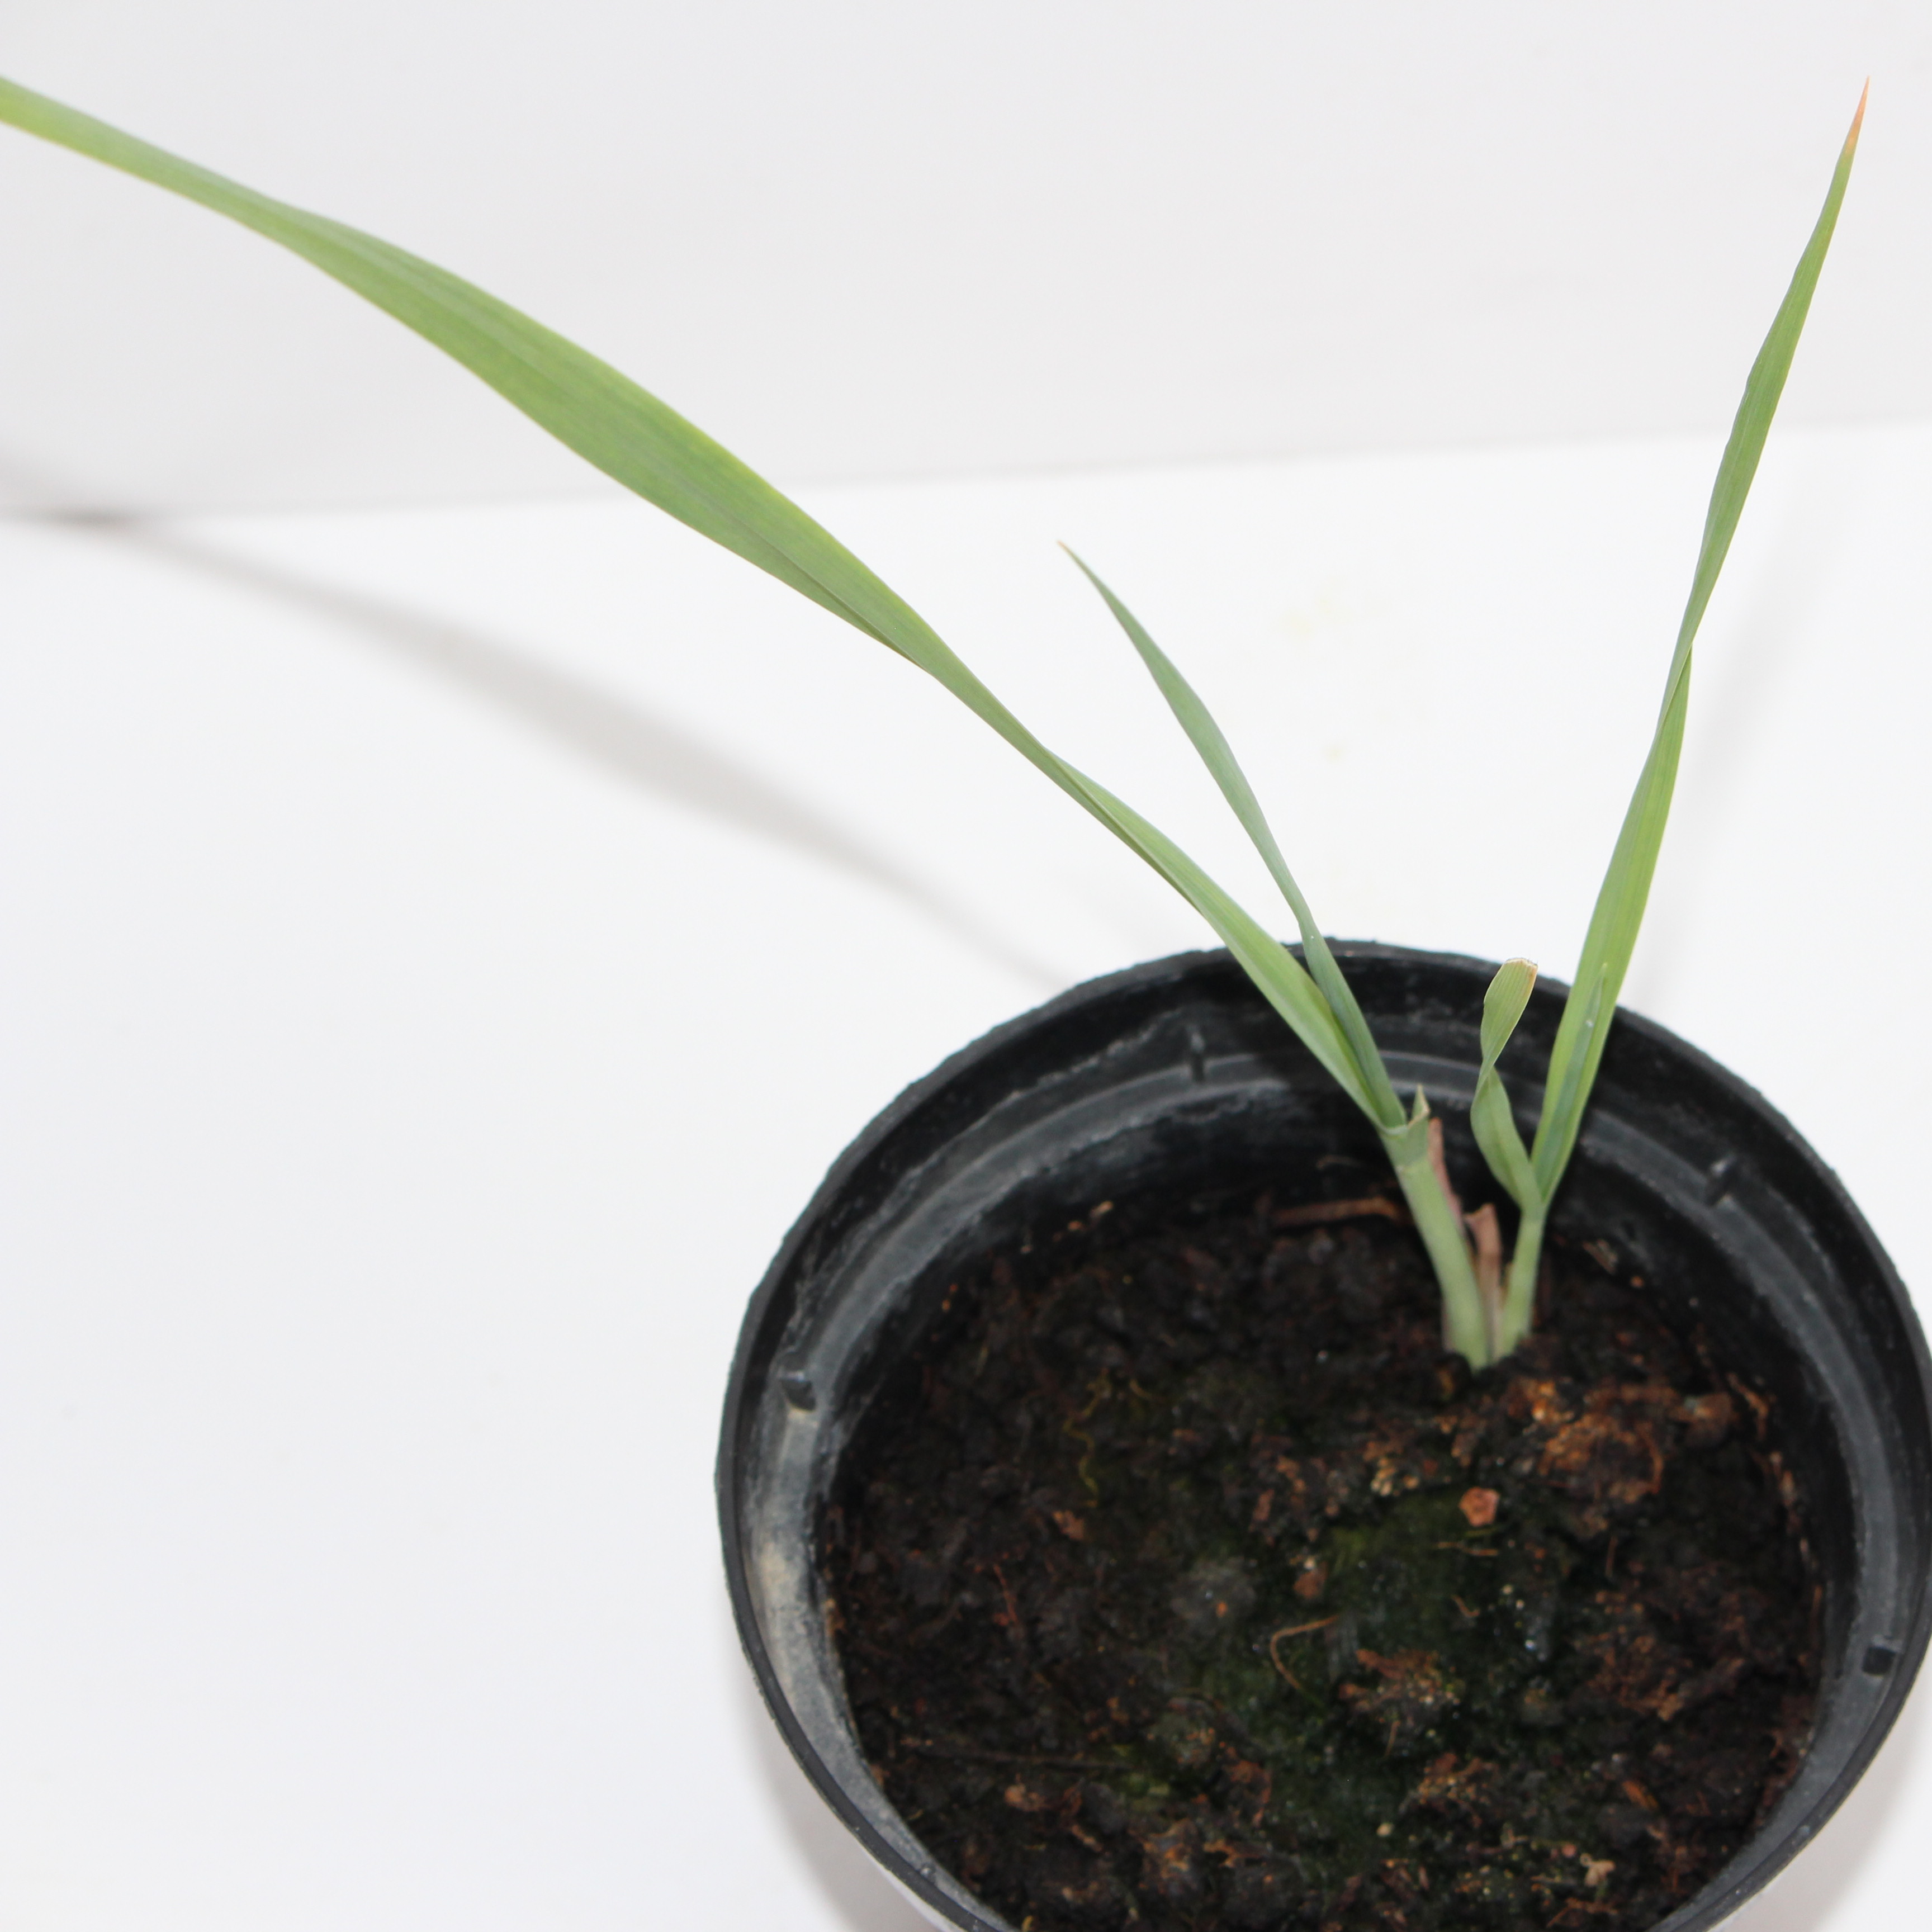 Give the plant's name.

Avena sterilis
